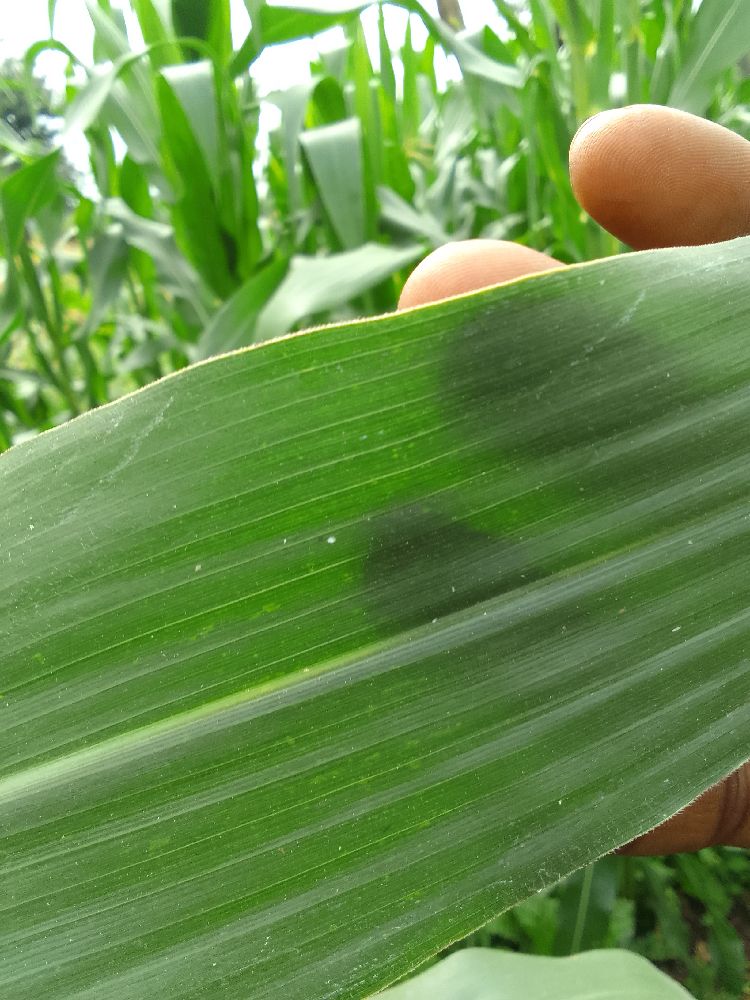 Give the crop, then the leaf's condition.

maize, healthy
